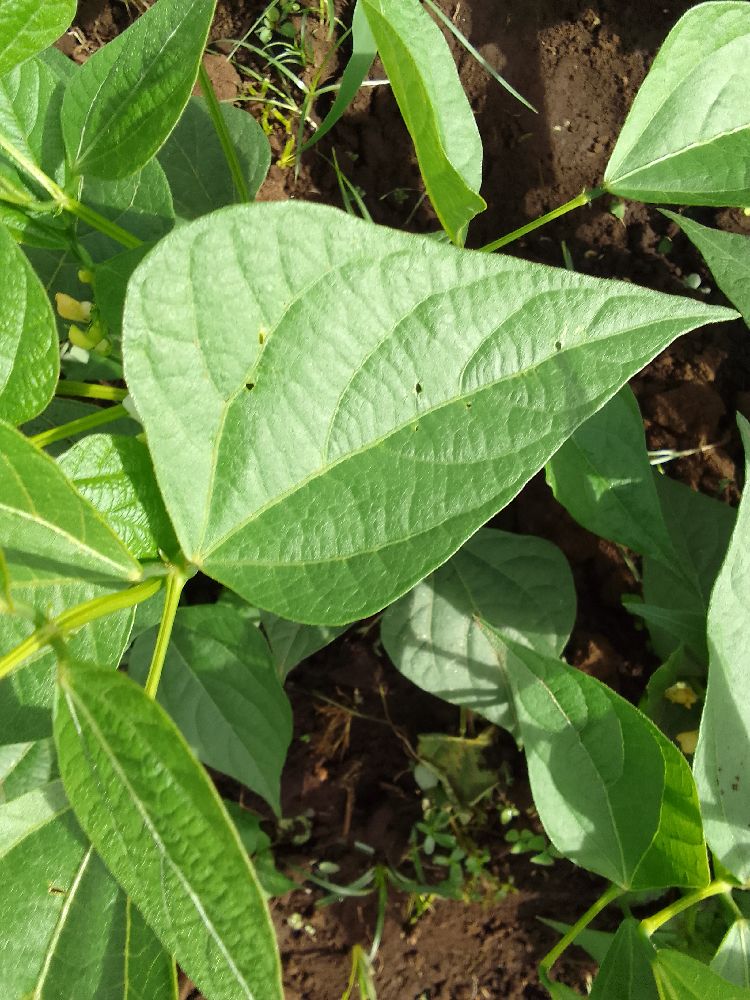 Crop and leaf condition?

common bean, healthy
